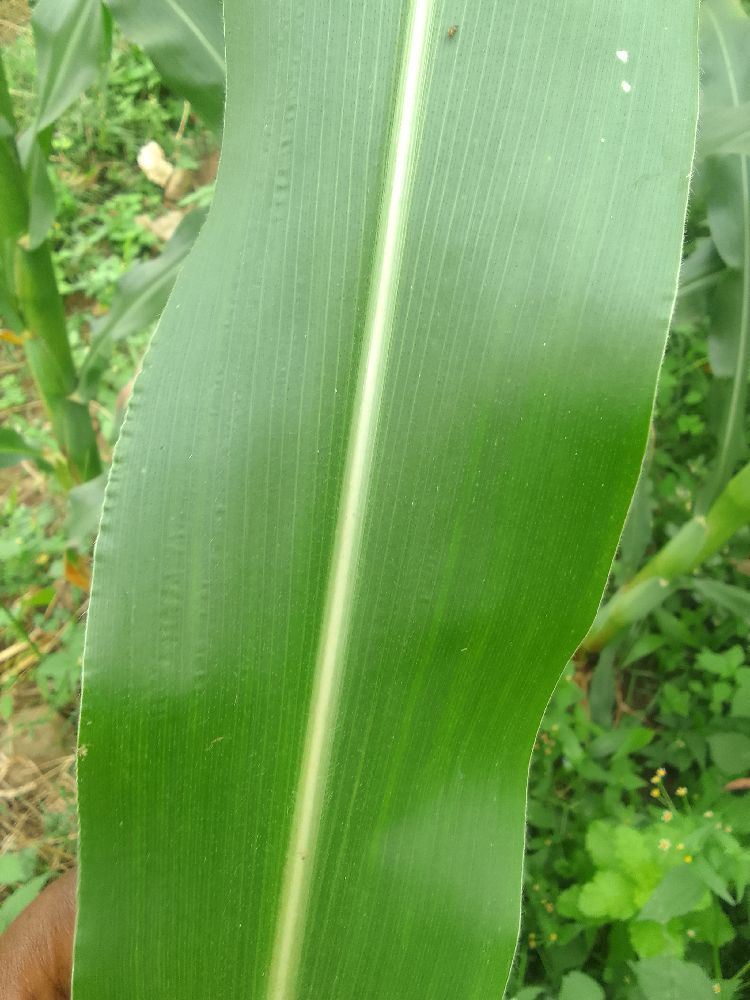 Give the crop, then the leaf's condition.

maize, healthy
